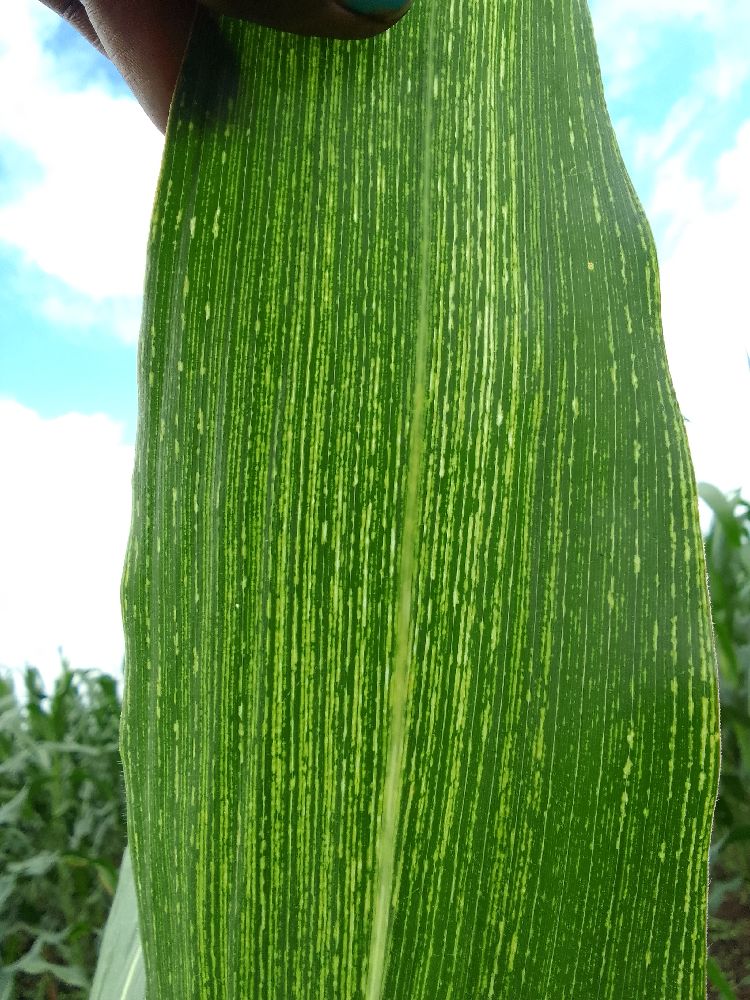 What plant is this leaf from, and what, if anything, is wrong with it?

maize, healthy
